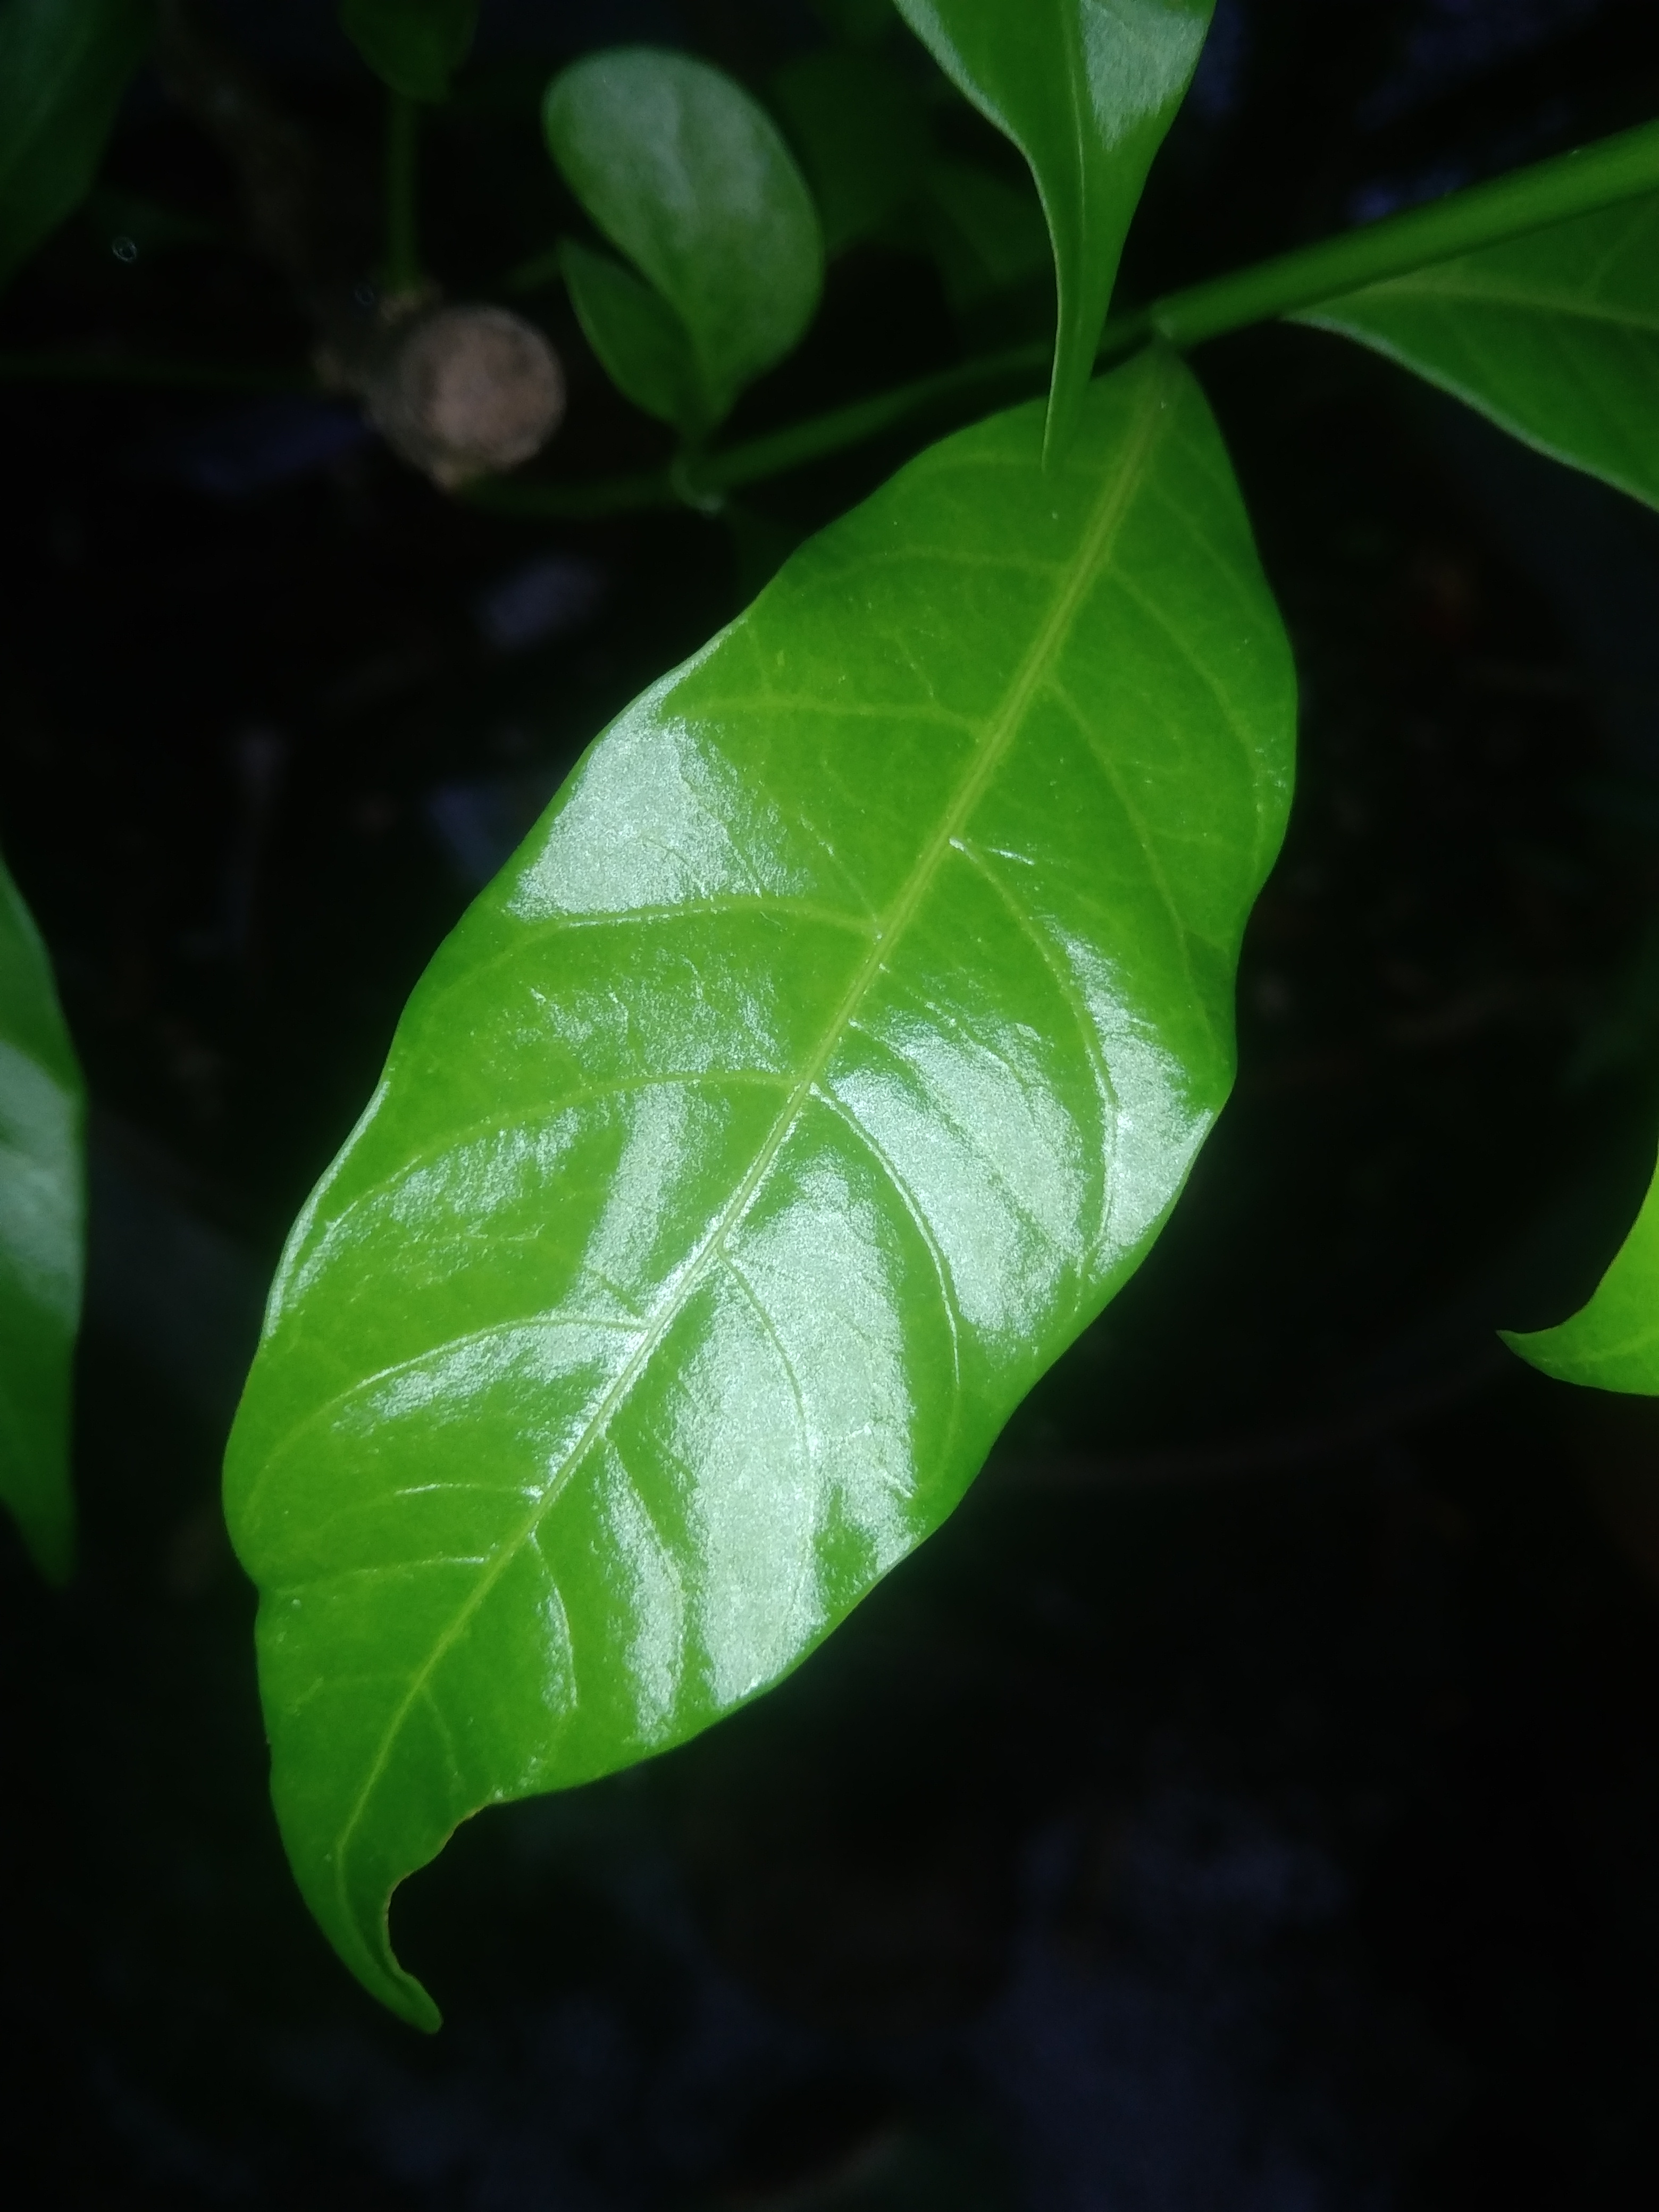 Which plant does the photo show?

togor
